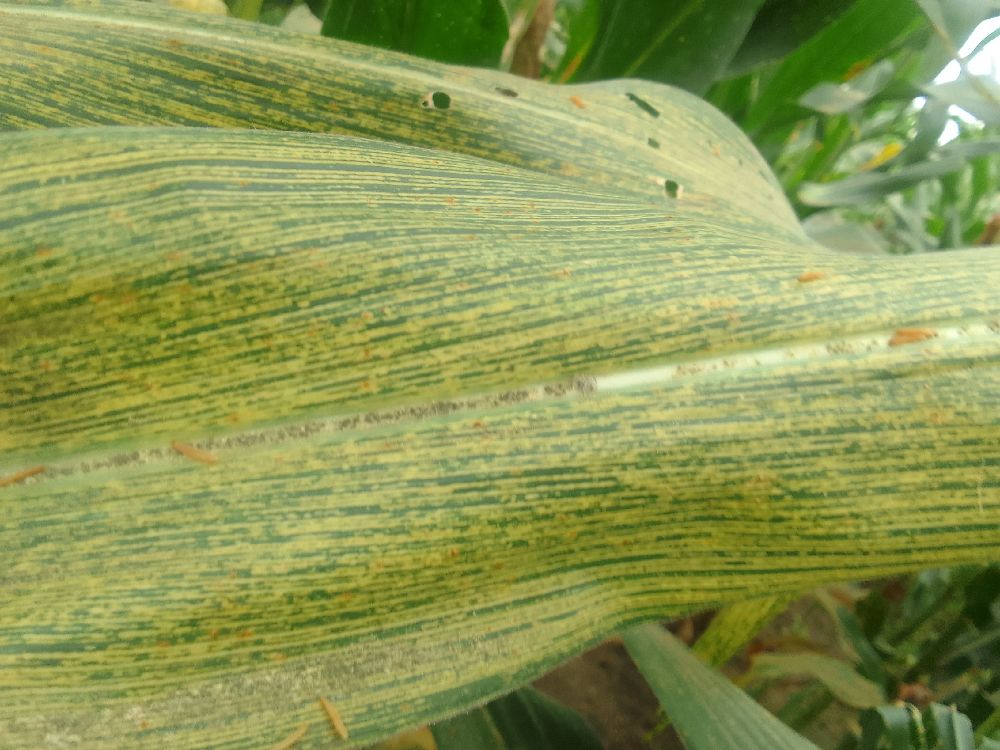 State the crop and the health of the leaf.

maize, maize streak virus
